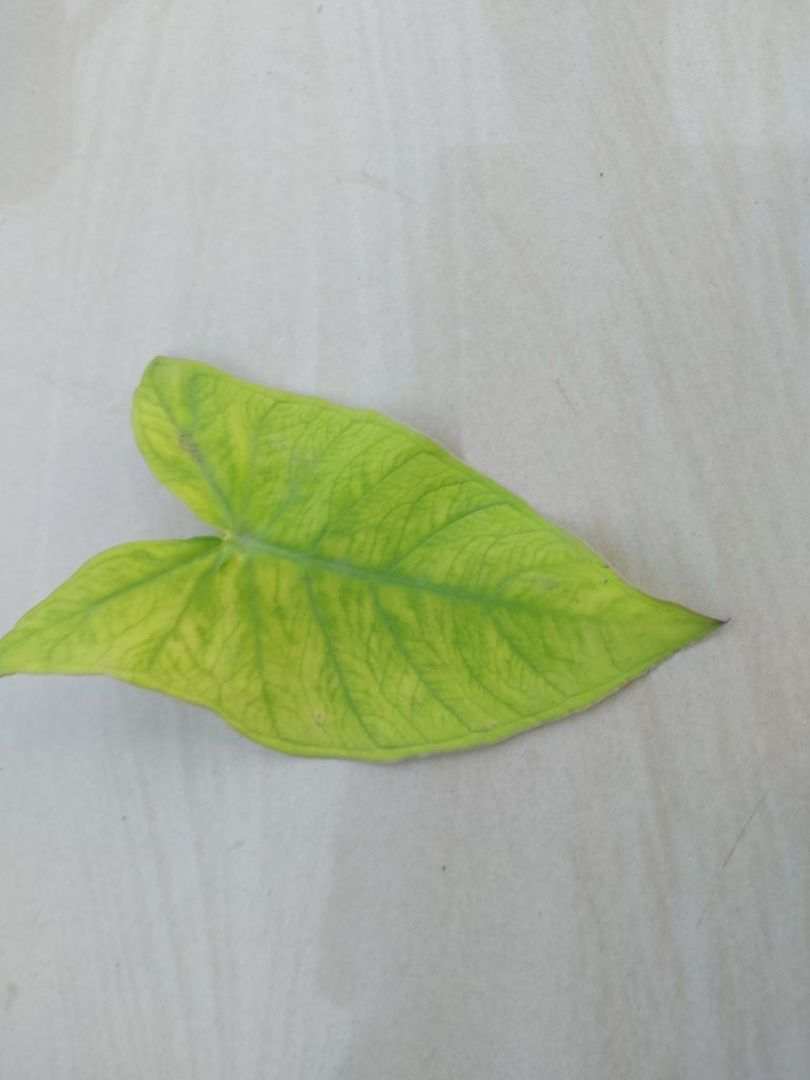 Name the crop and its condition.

taro, mosaic
